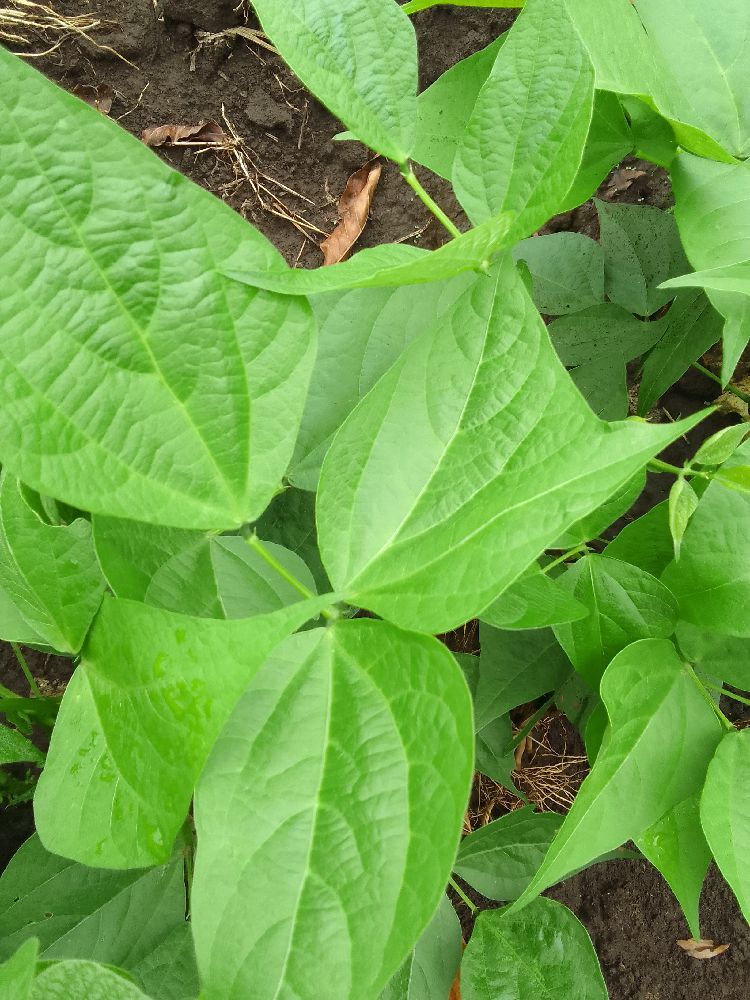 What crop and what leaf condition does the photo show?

common bean, healthy
